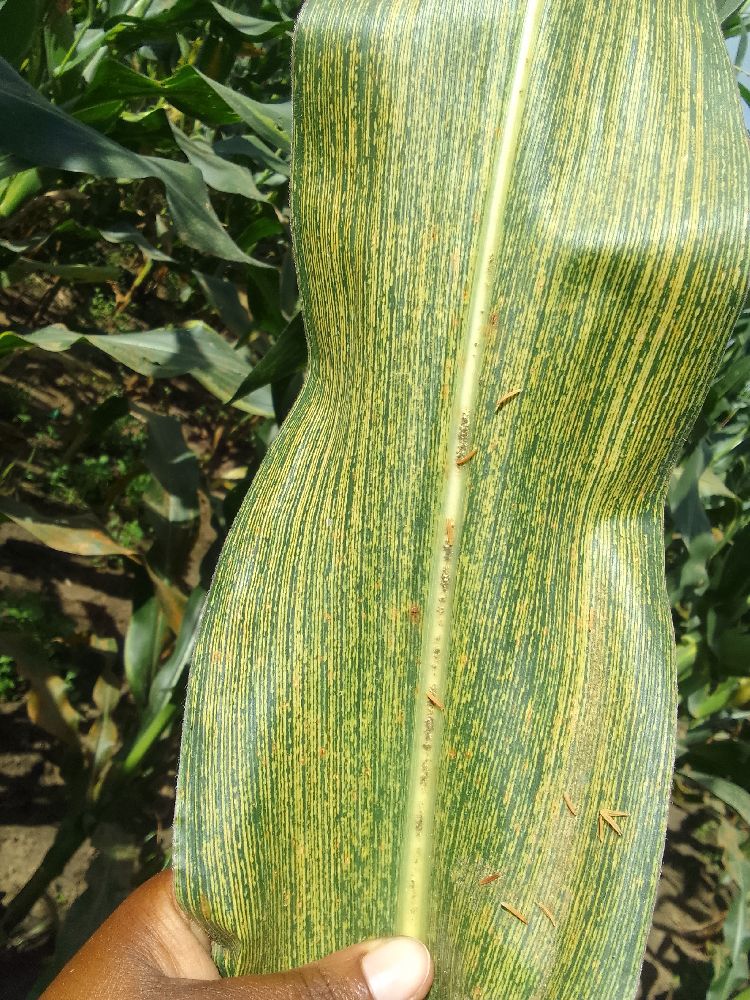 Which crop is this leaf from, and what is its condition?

maize, maize streak virus
